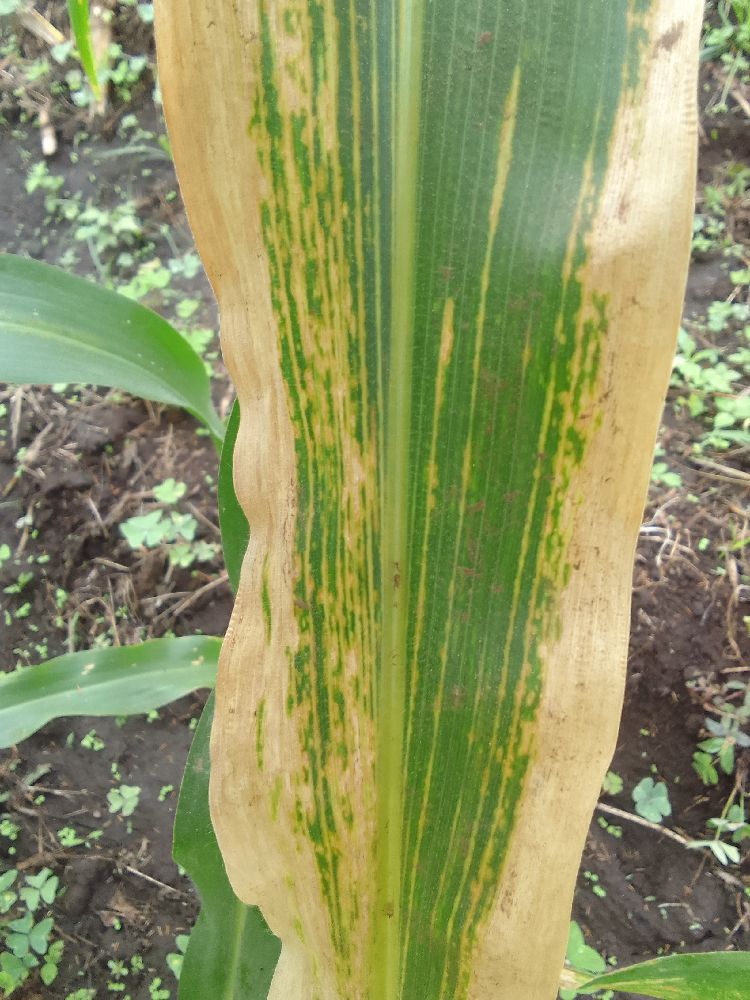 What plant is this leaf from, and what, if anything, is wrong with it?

maize, maize lethal necrosis
